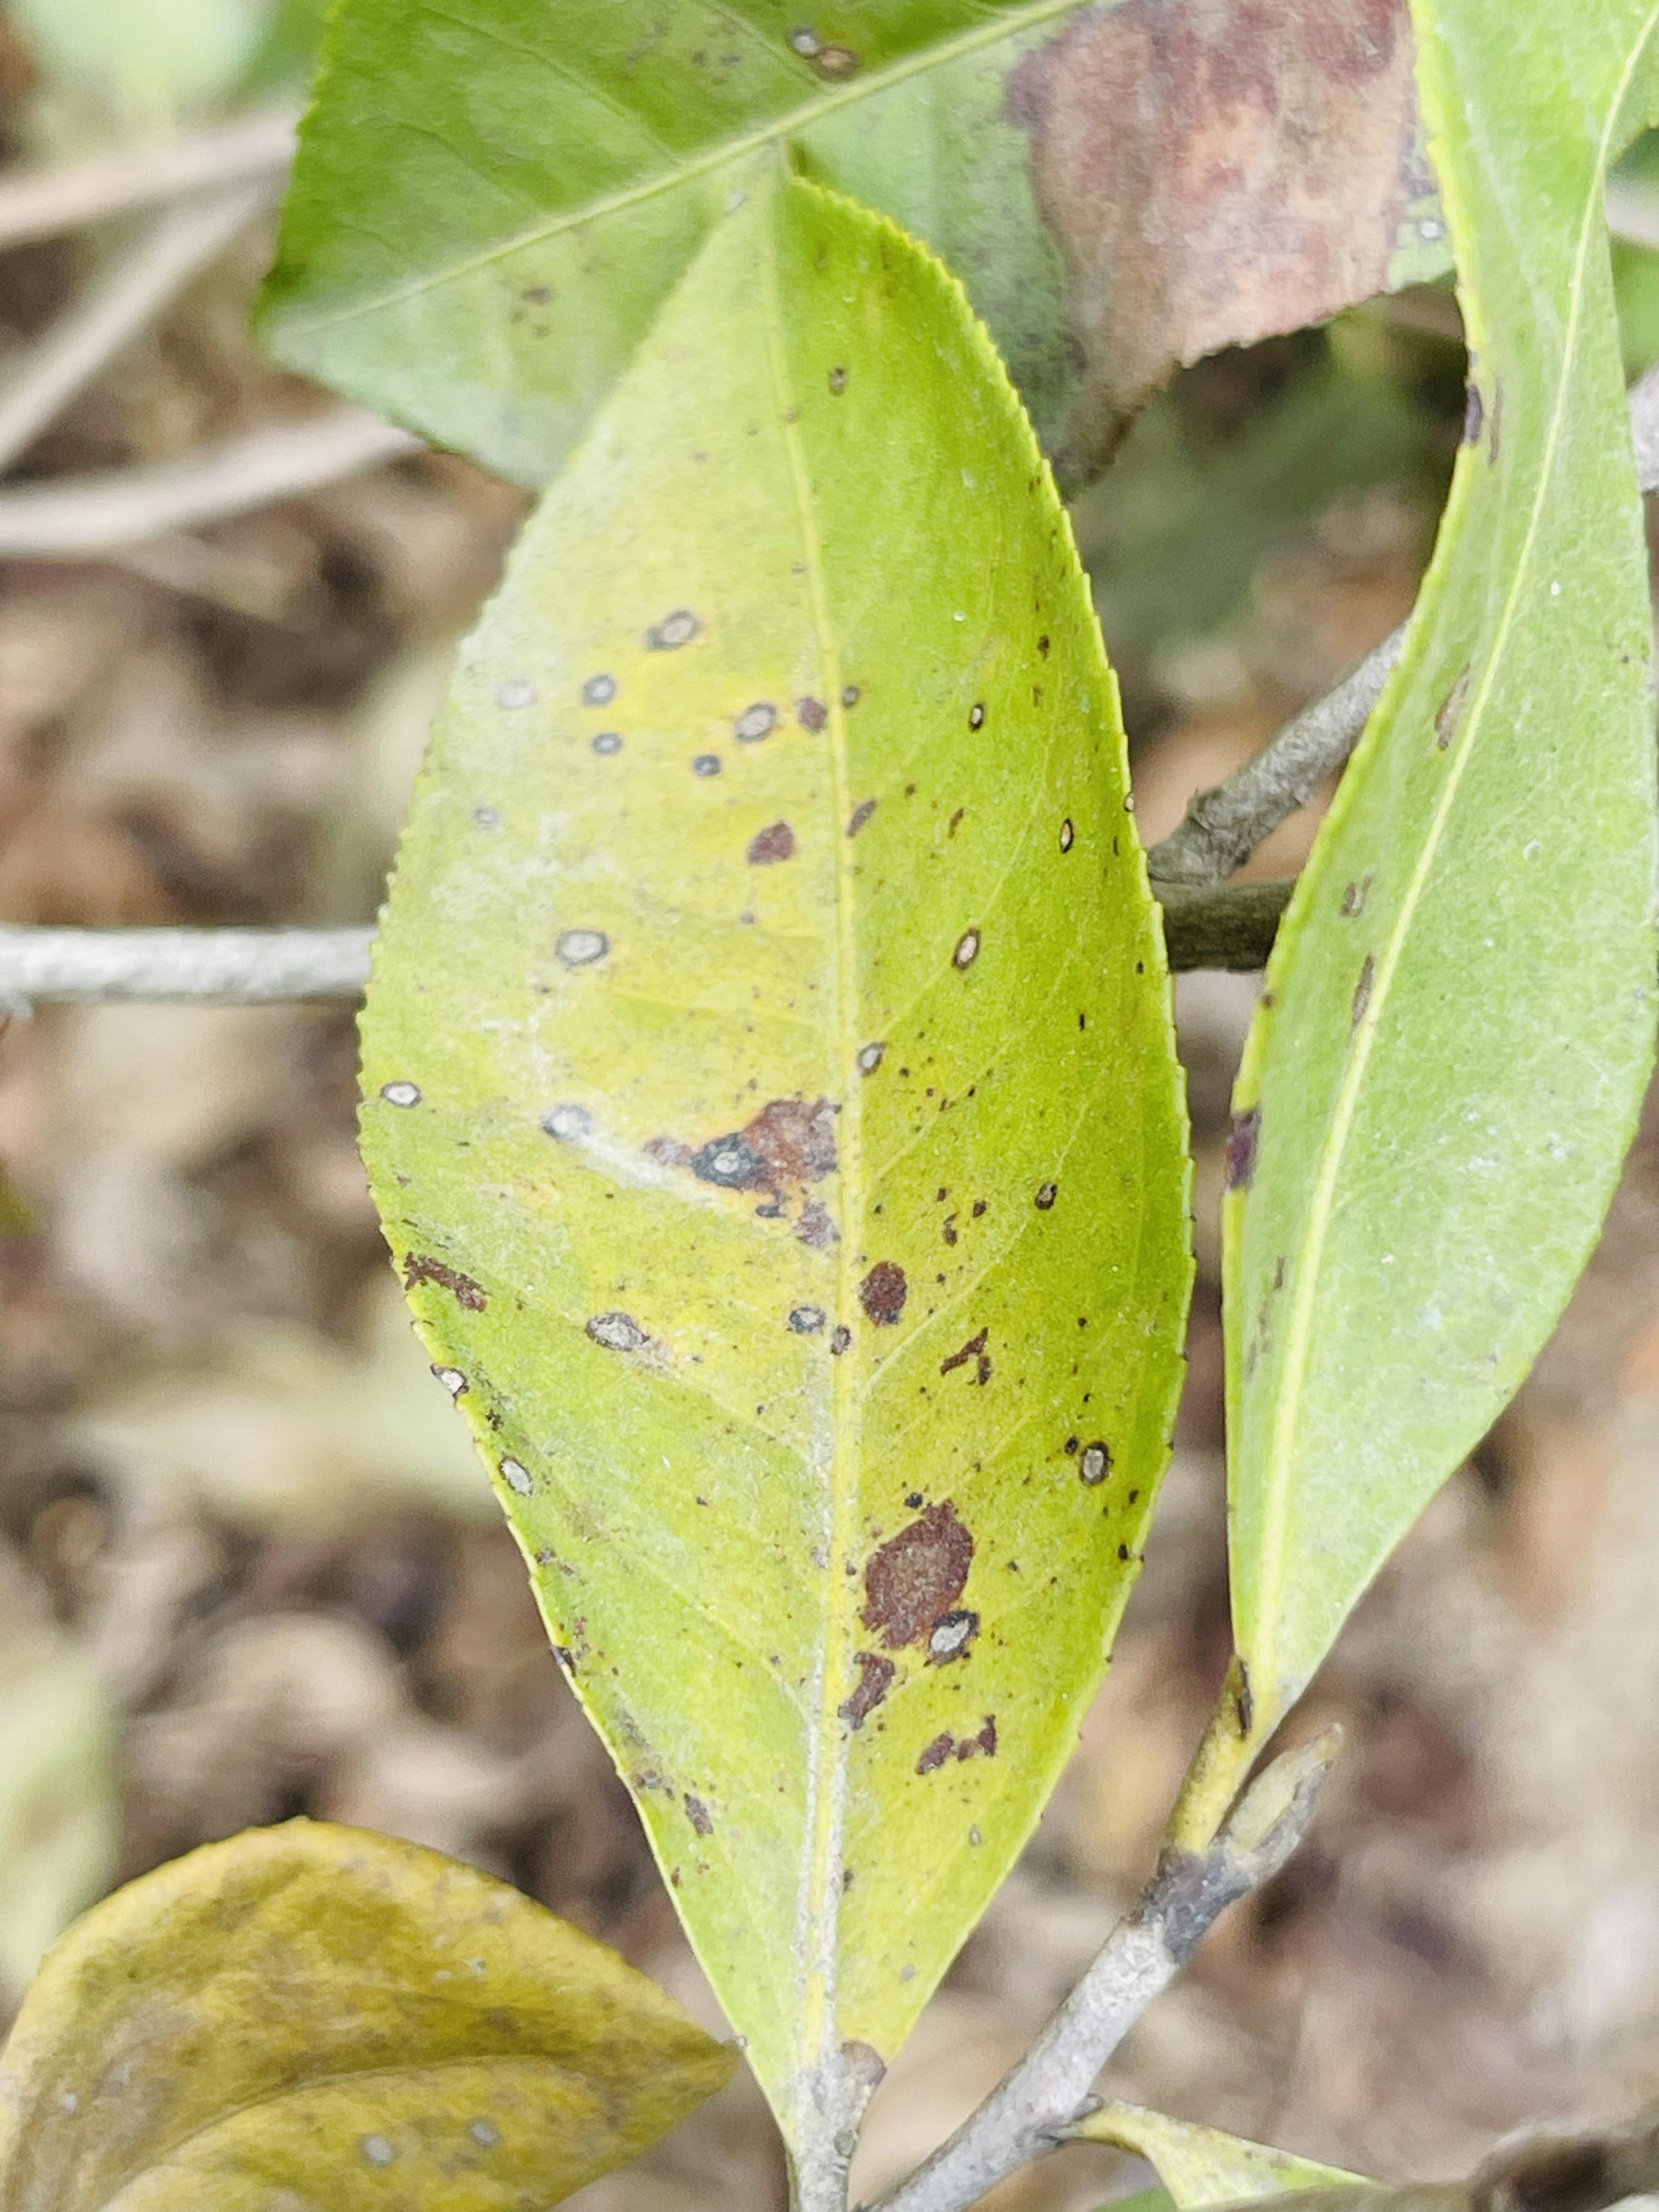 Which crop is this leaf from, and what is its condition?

tea, red rust
